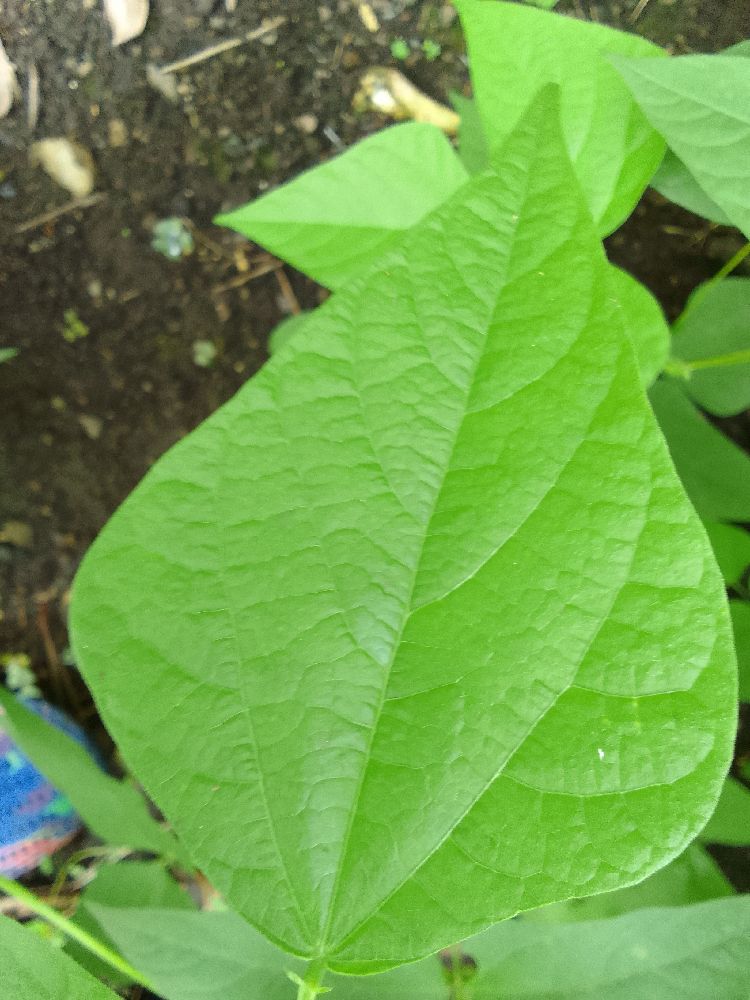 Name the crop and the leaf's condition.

common bean, healthy
